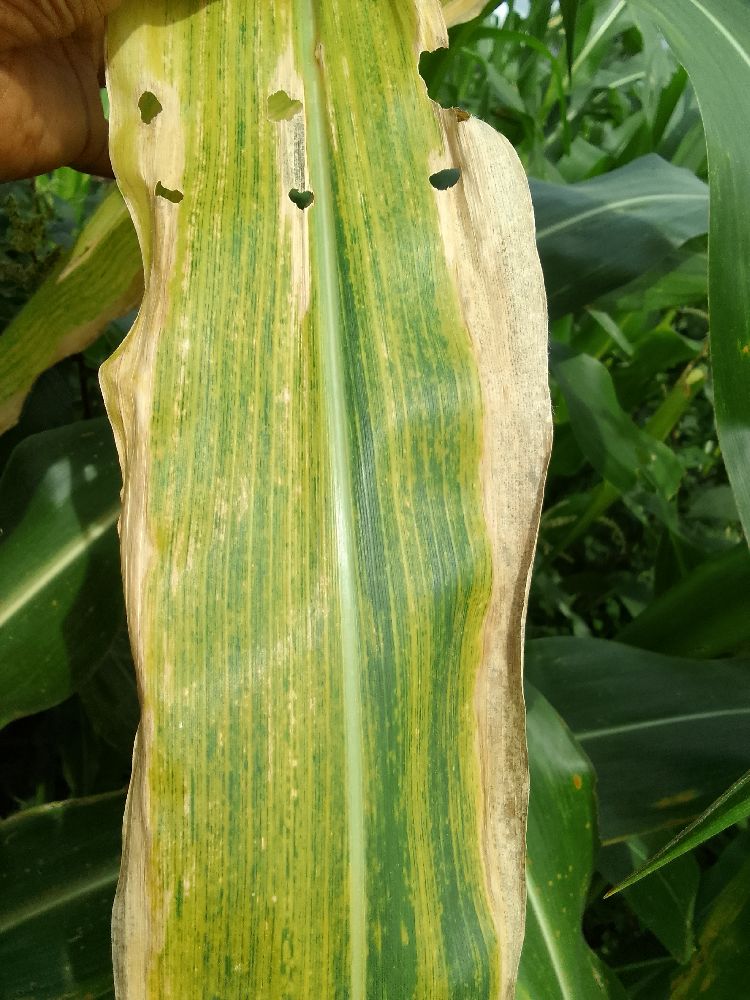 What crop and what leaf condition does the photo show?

maize, maize lethal necrosis
